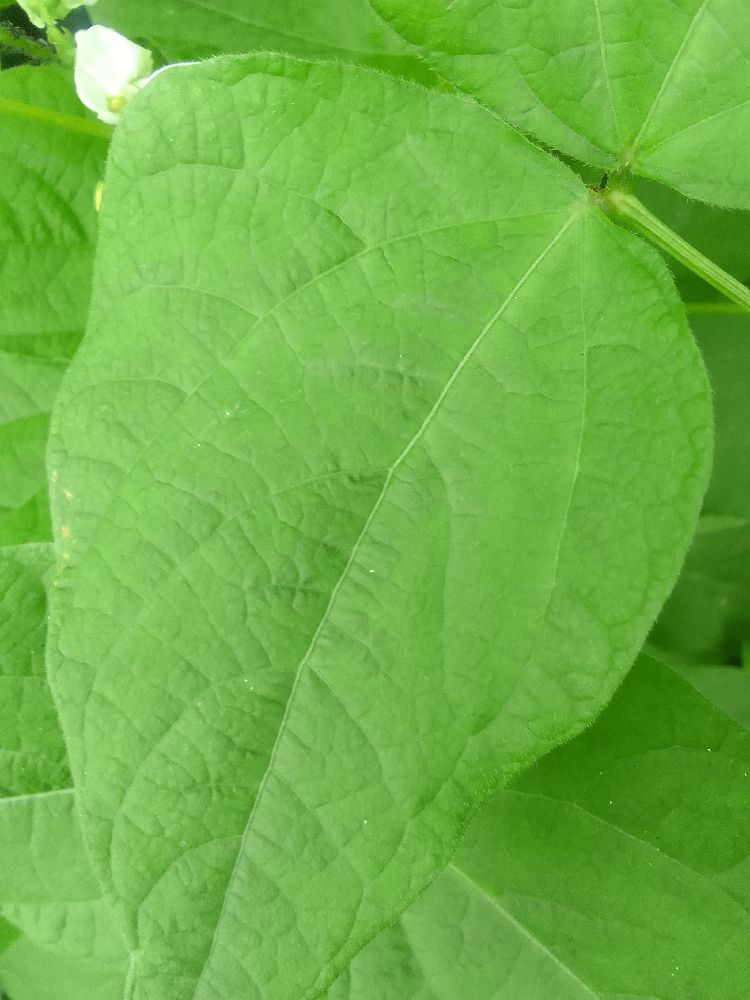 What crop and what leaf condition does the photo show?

common bean, healthy
